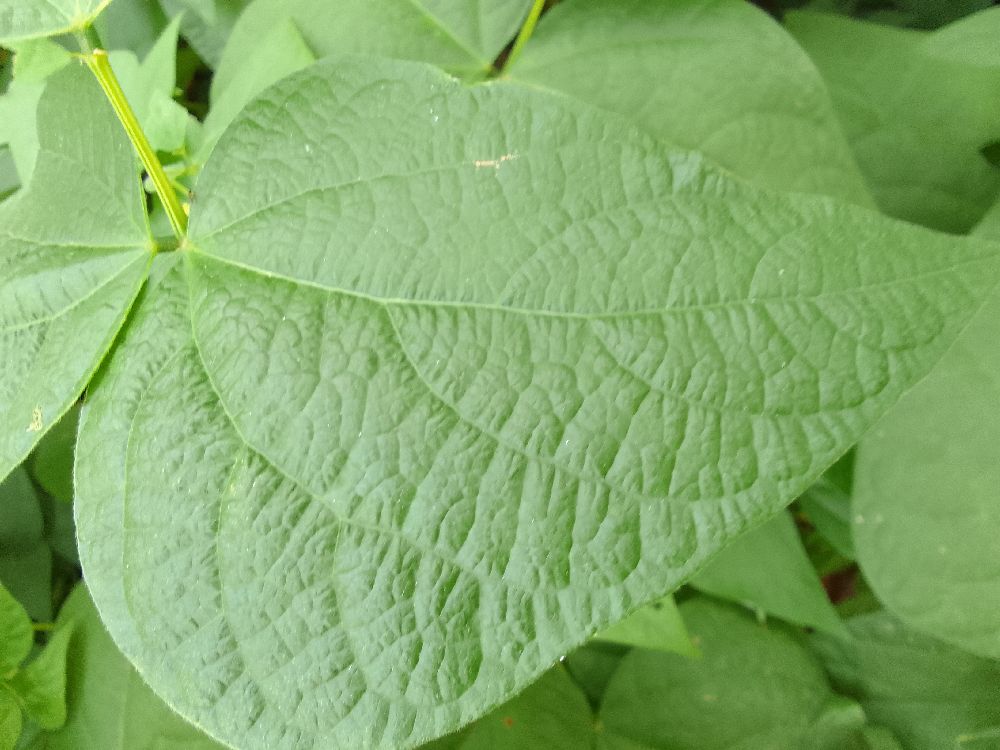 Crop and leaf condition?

common bean, healthy
